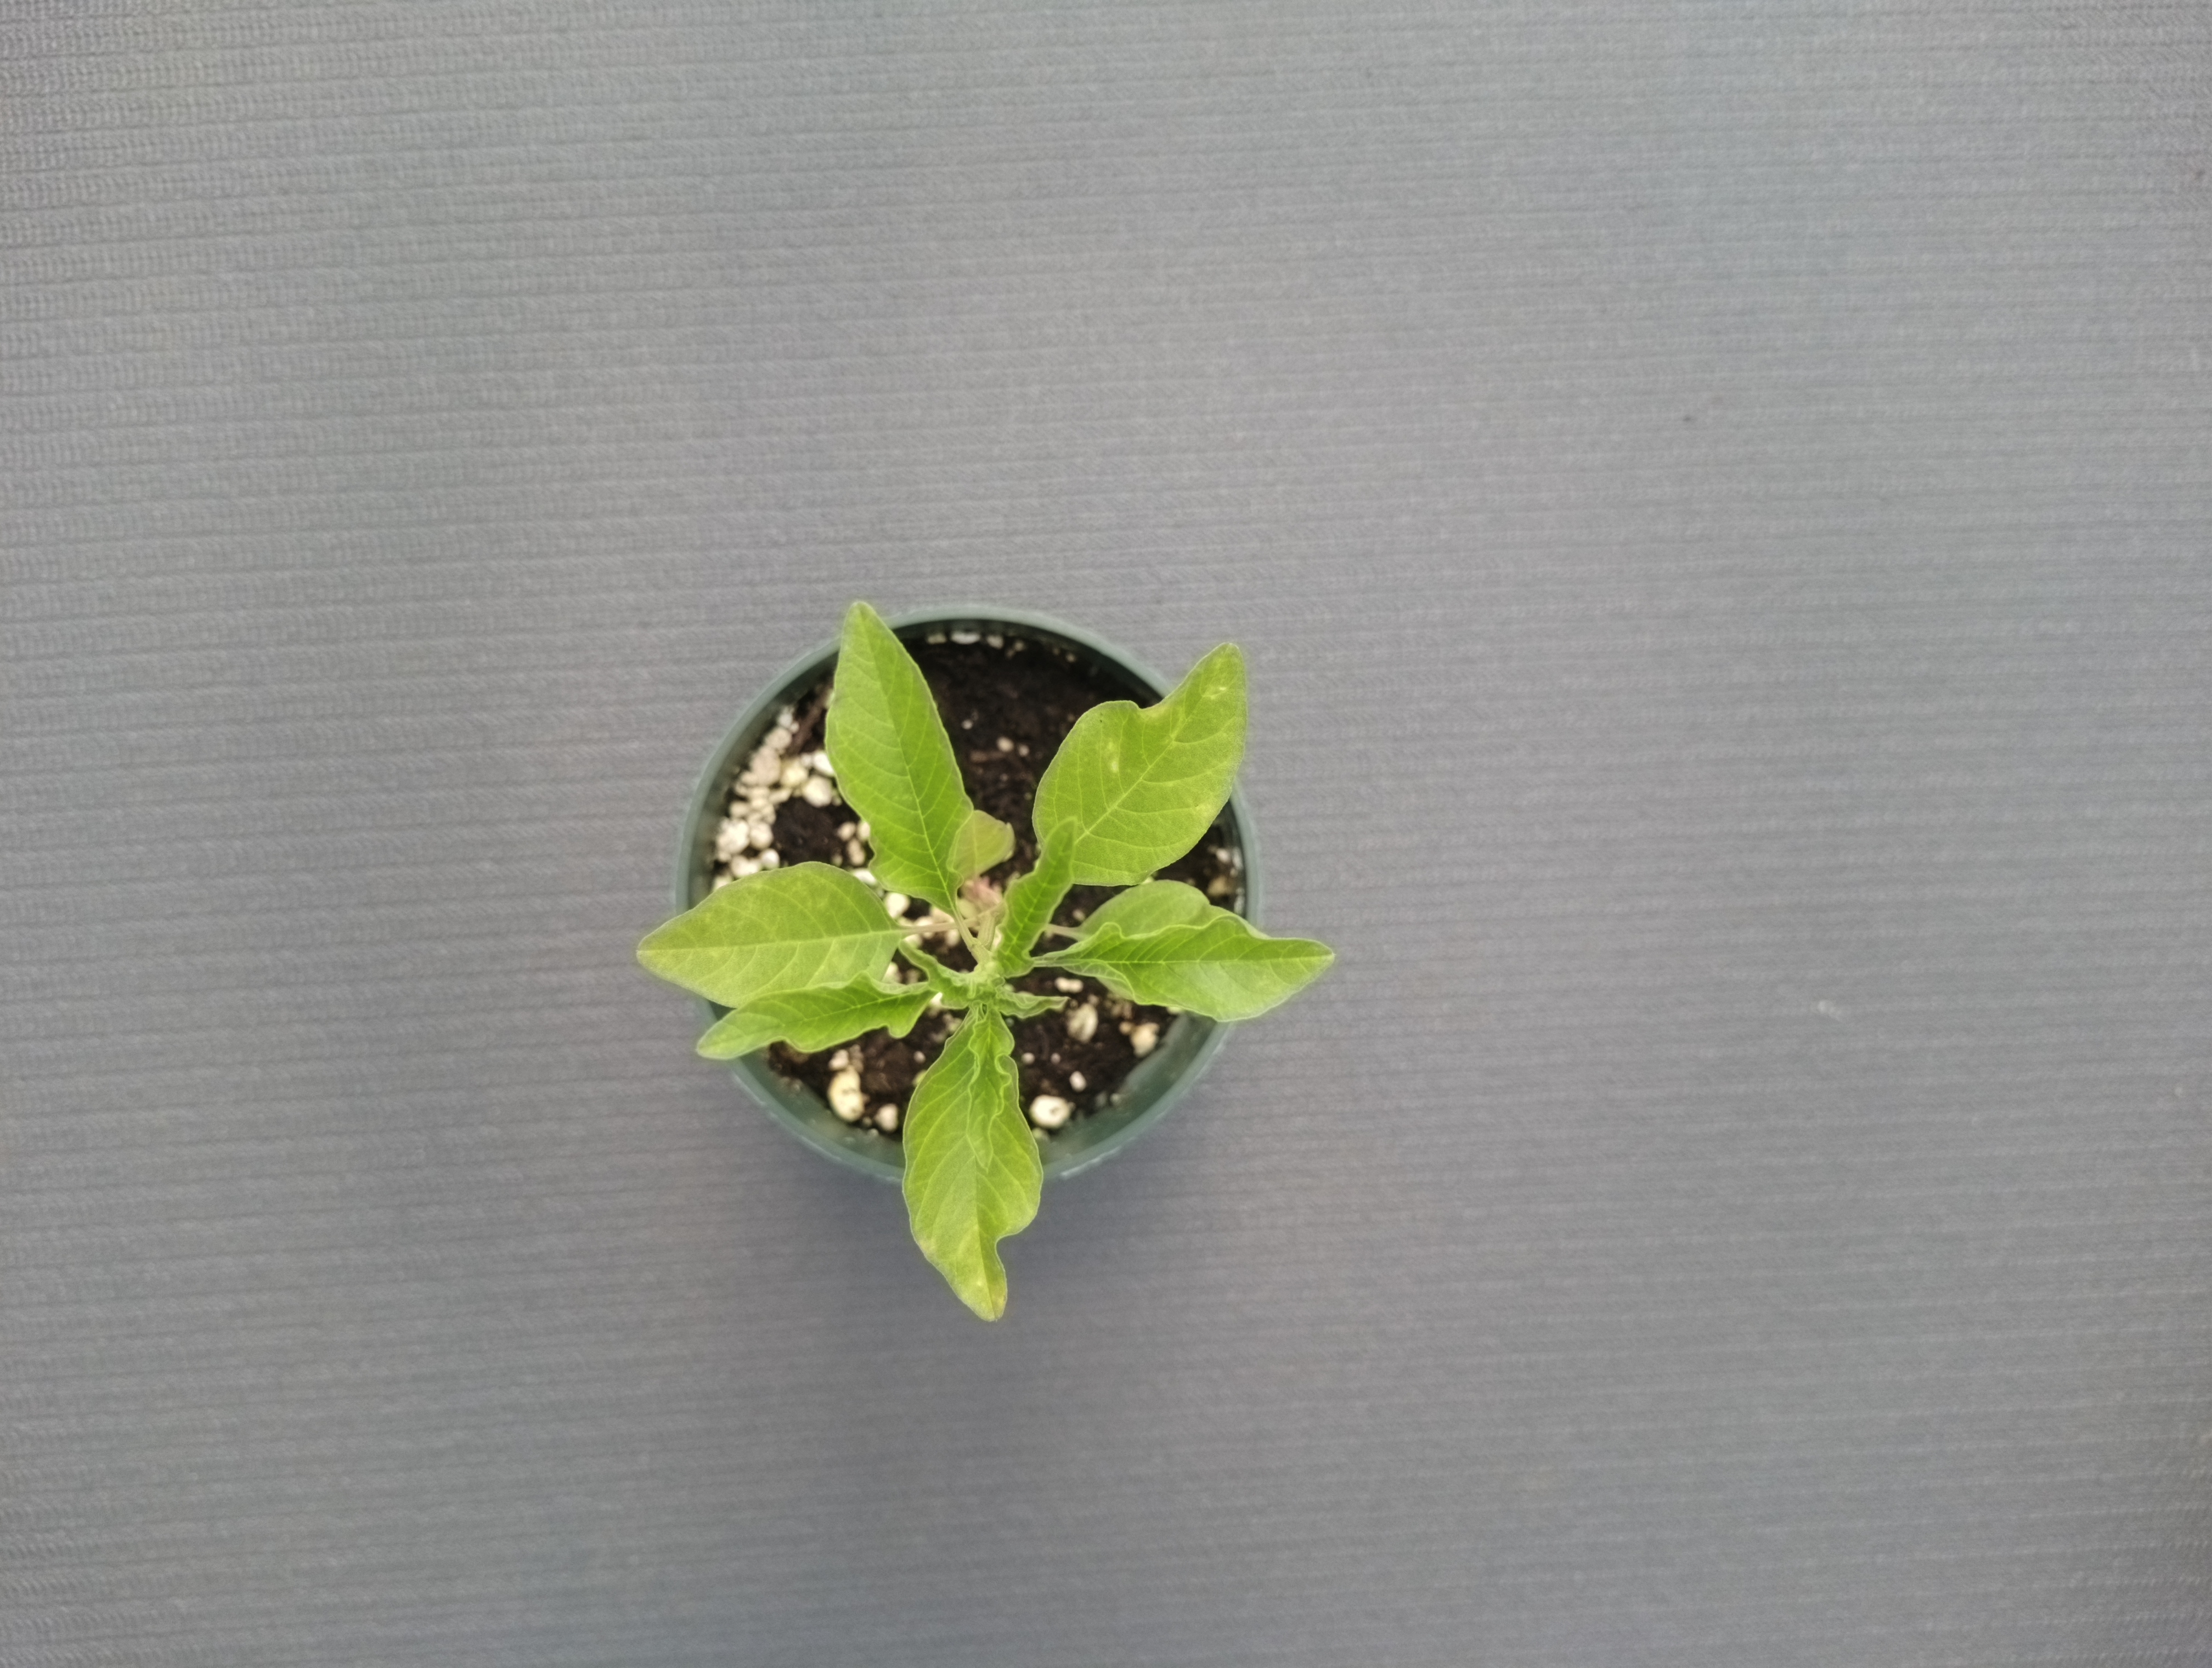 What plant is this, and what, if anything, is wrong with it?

waterhemp, healthy untreated
